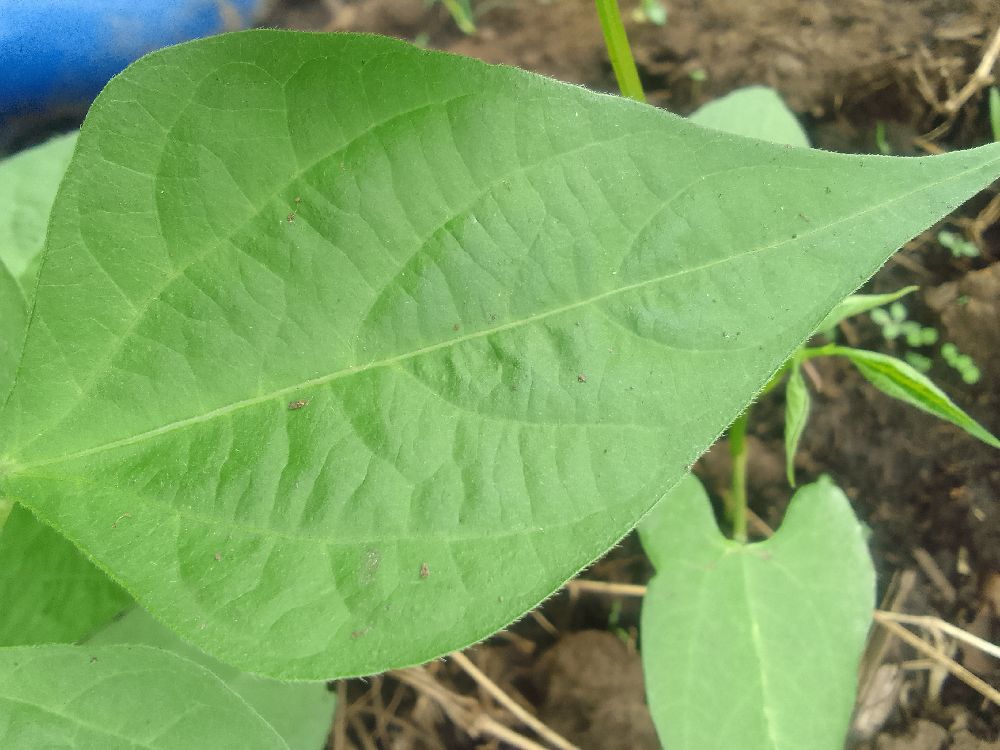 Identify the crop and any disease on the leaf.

common bean, healthy
